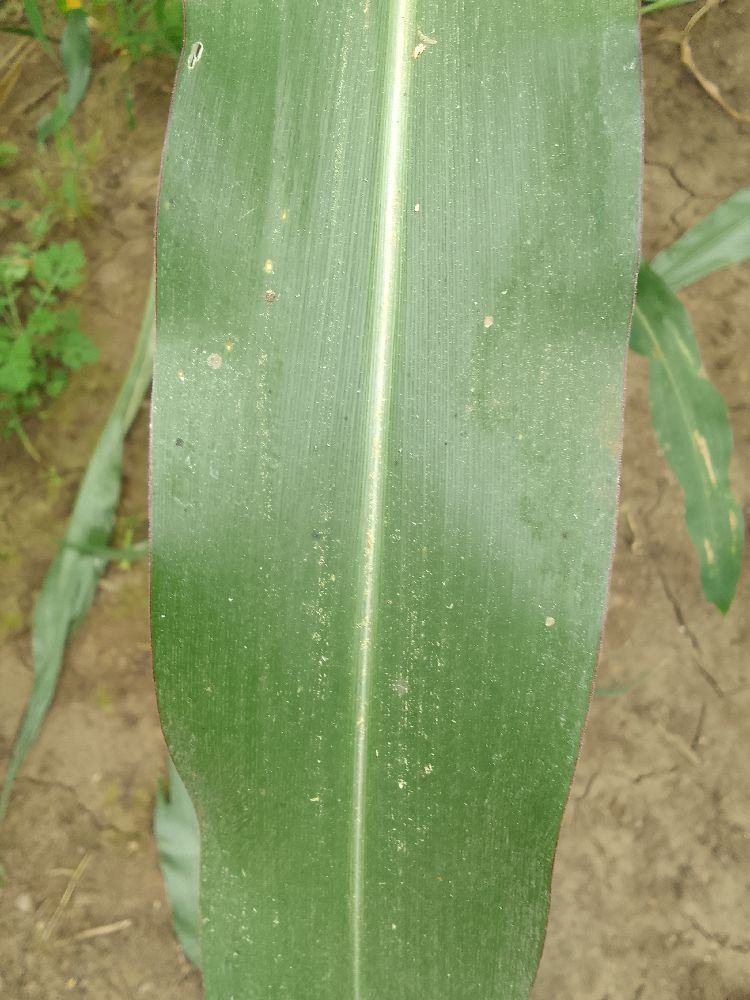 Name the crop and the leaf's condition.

maize, healthy
